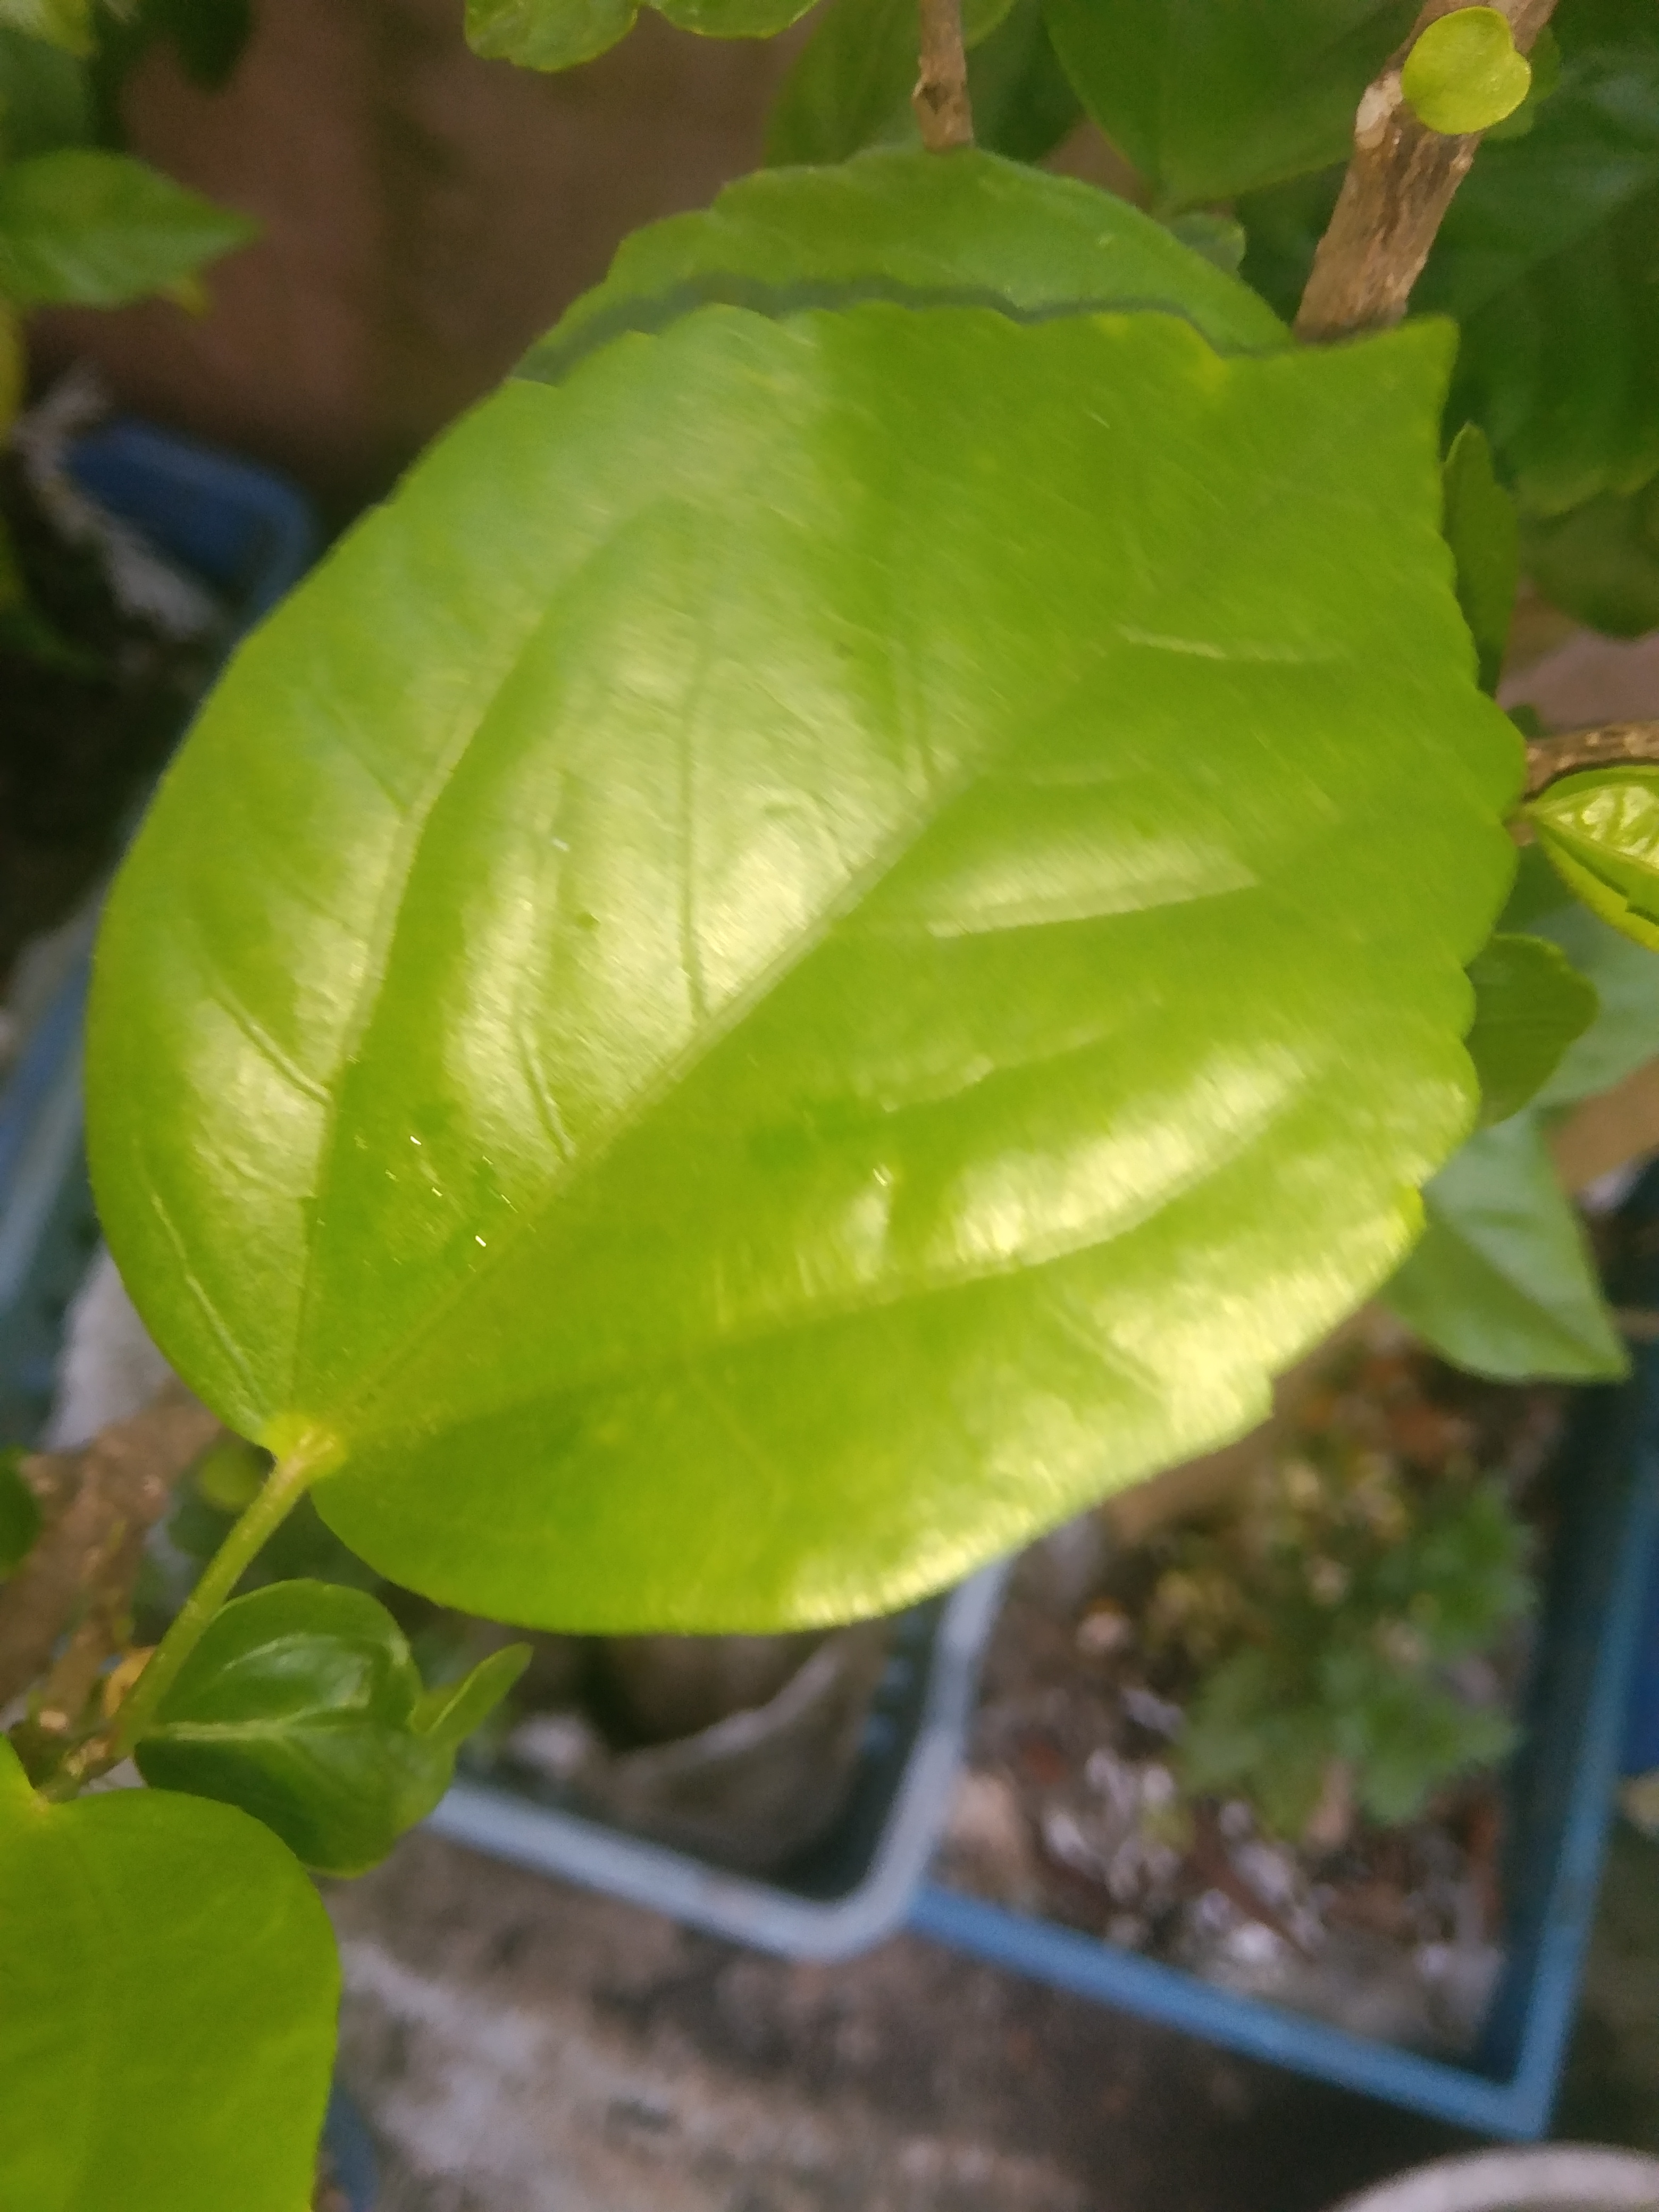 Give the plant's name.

hibiscus
